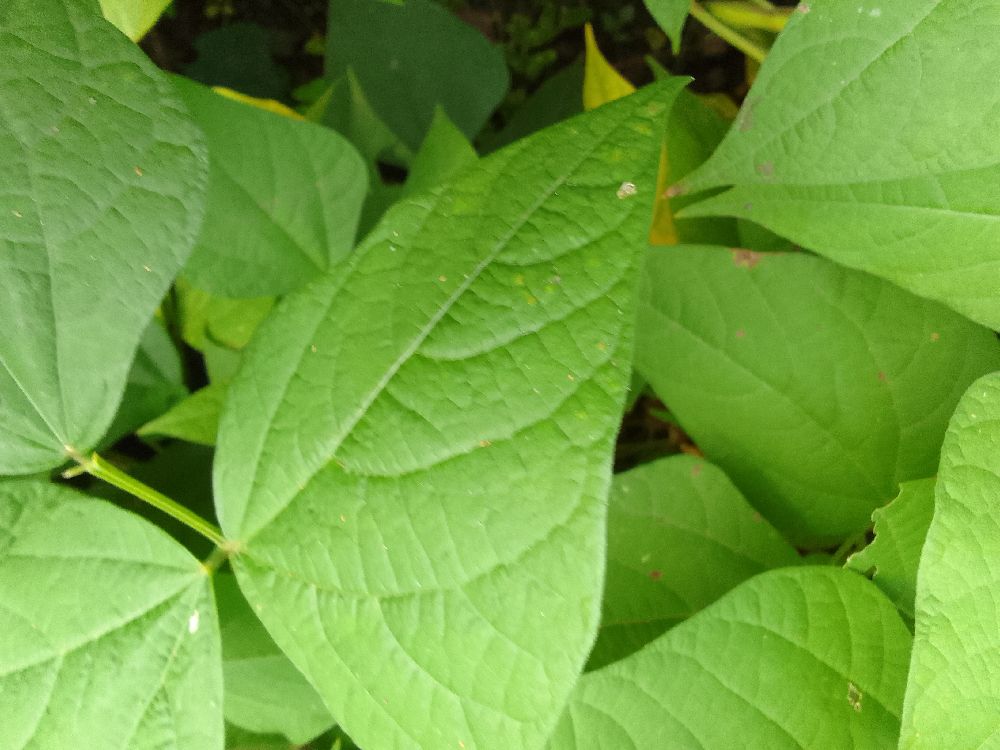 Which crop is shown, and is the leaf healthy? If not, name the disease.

common bean, healthy
